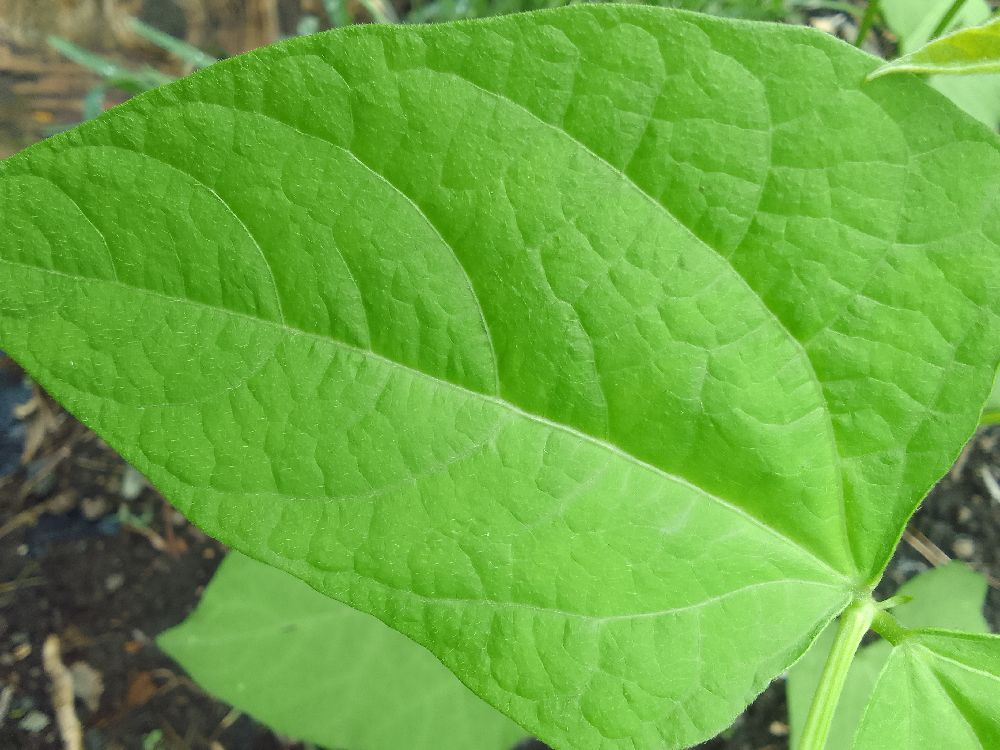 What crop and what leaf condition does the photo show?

common bean, healthy
